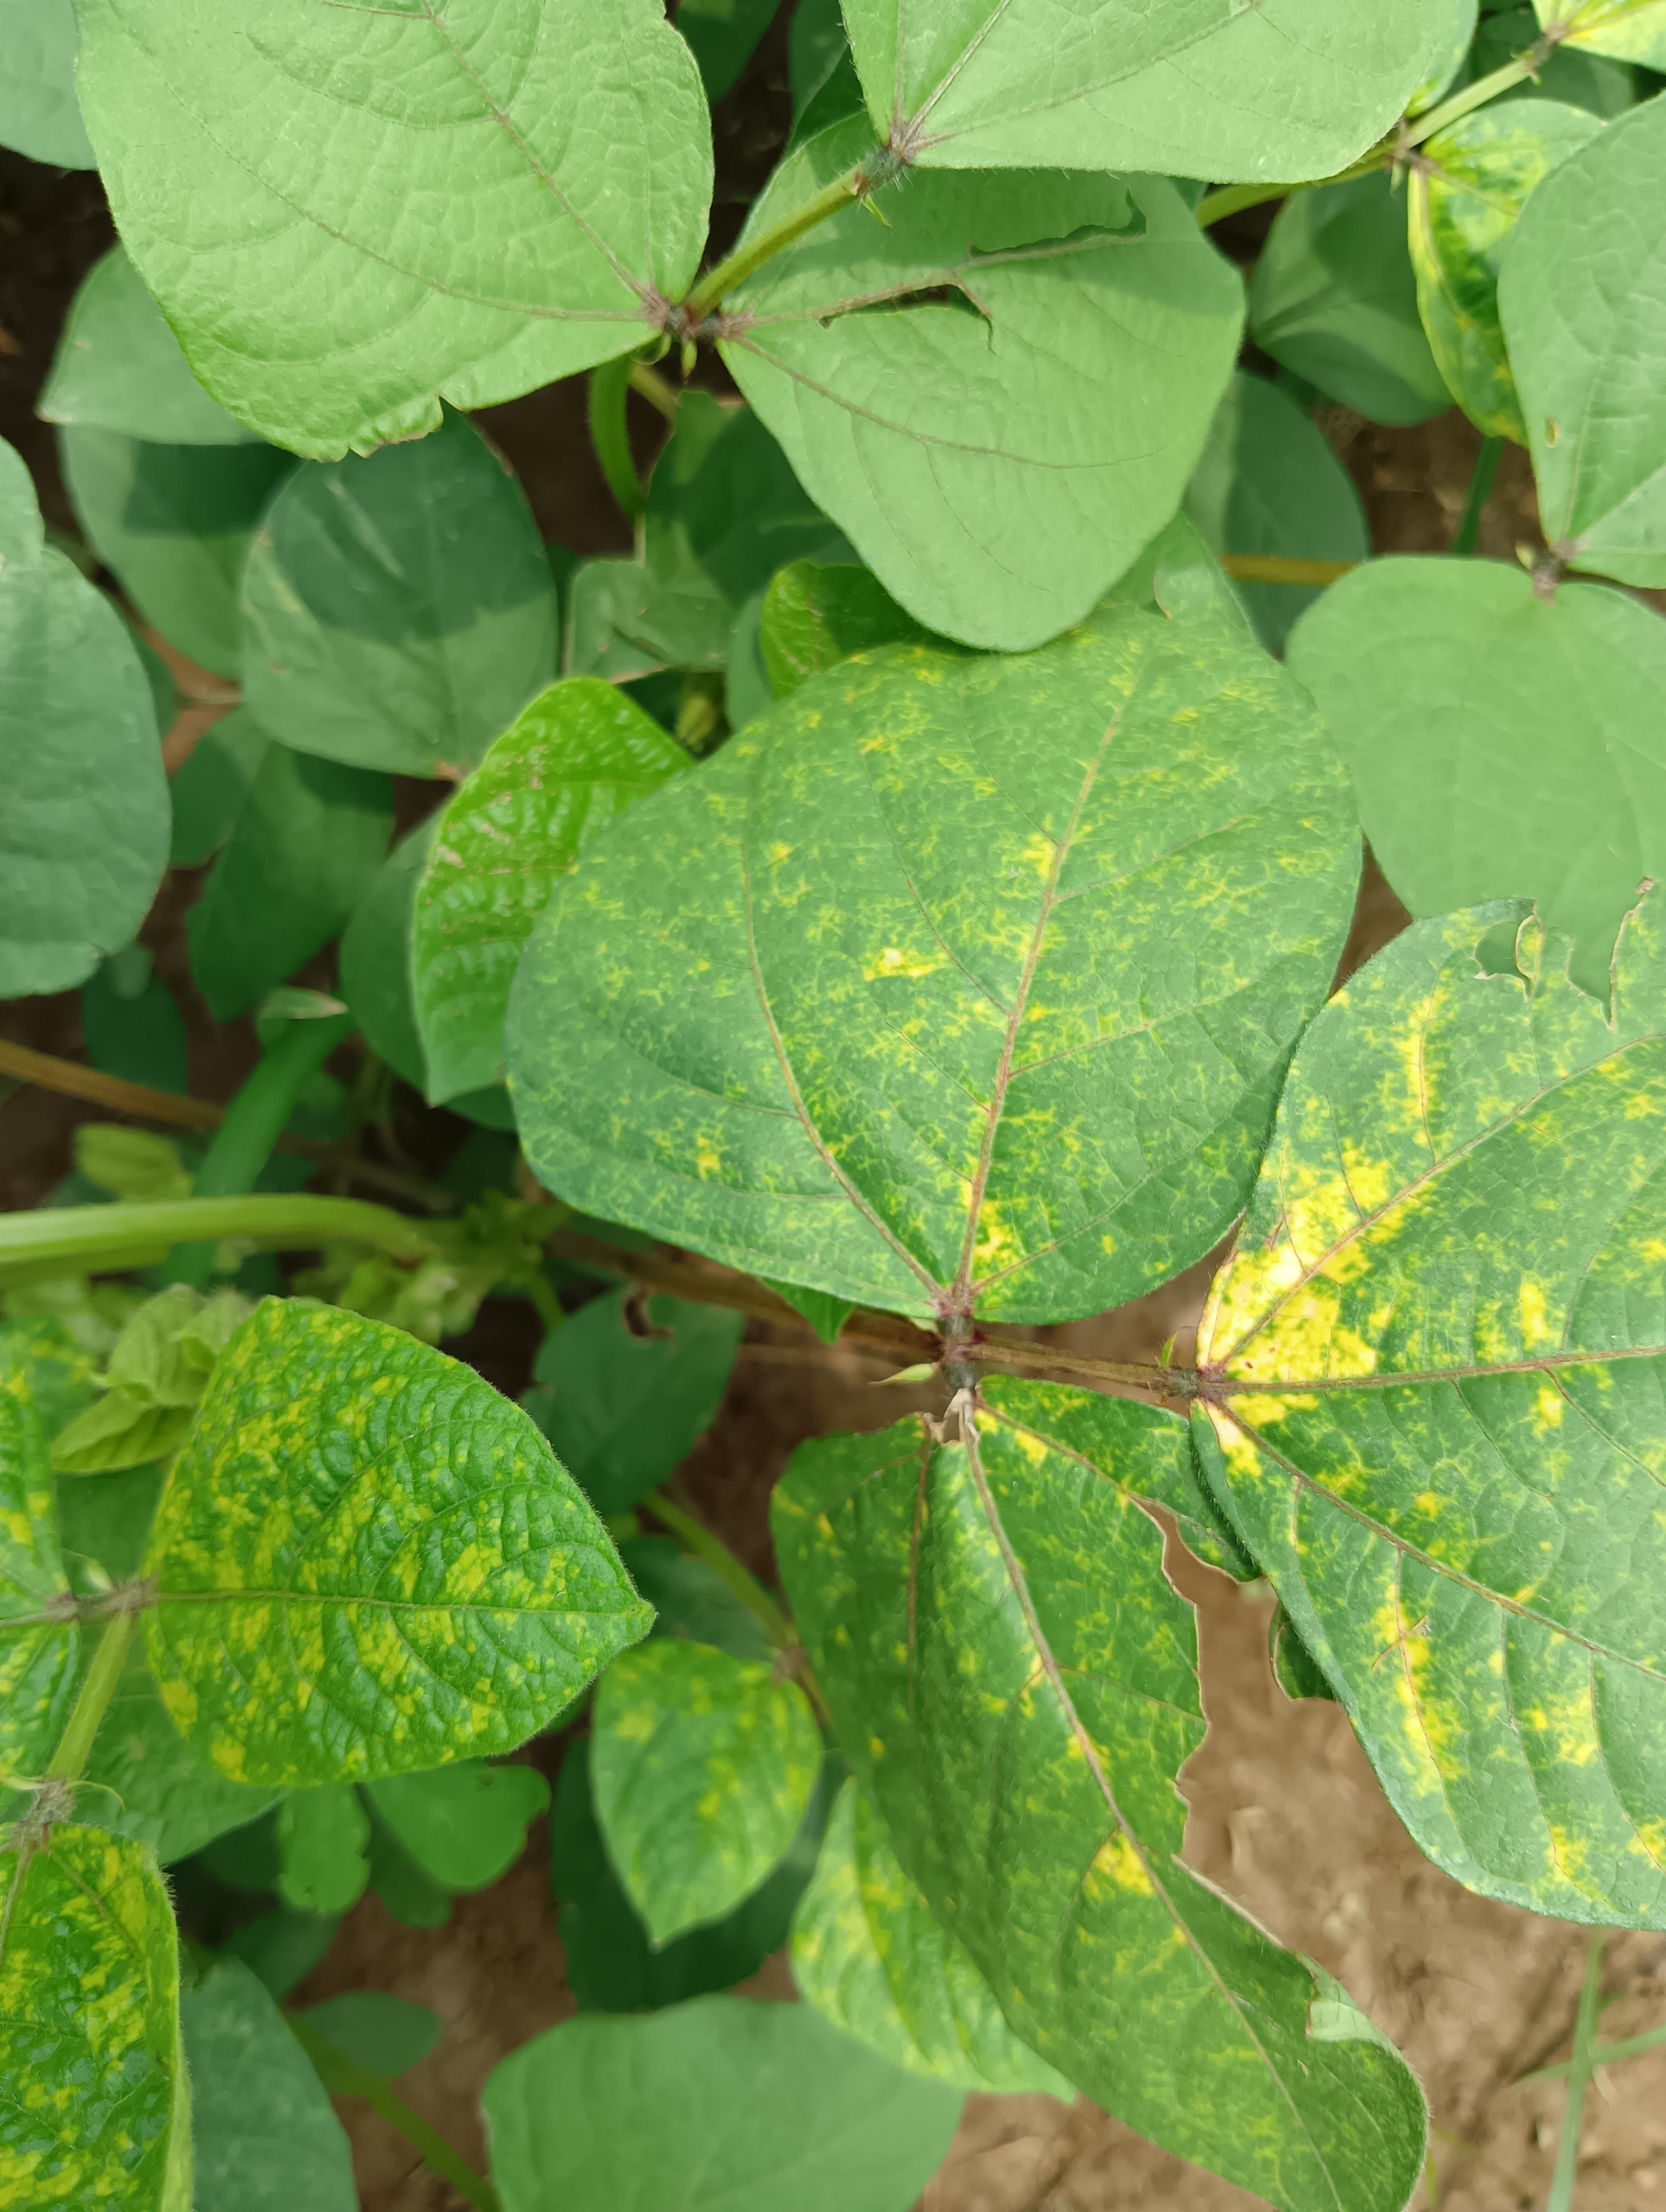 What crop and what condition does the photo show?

mungbean, yellow mosaic
